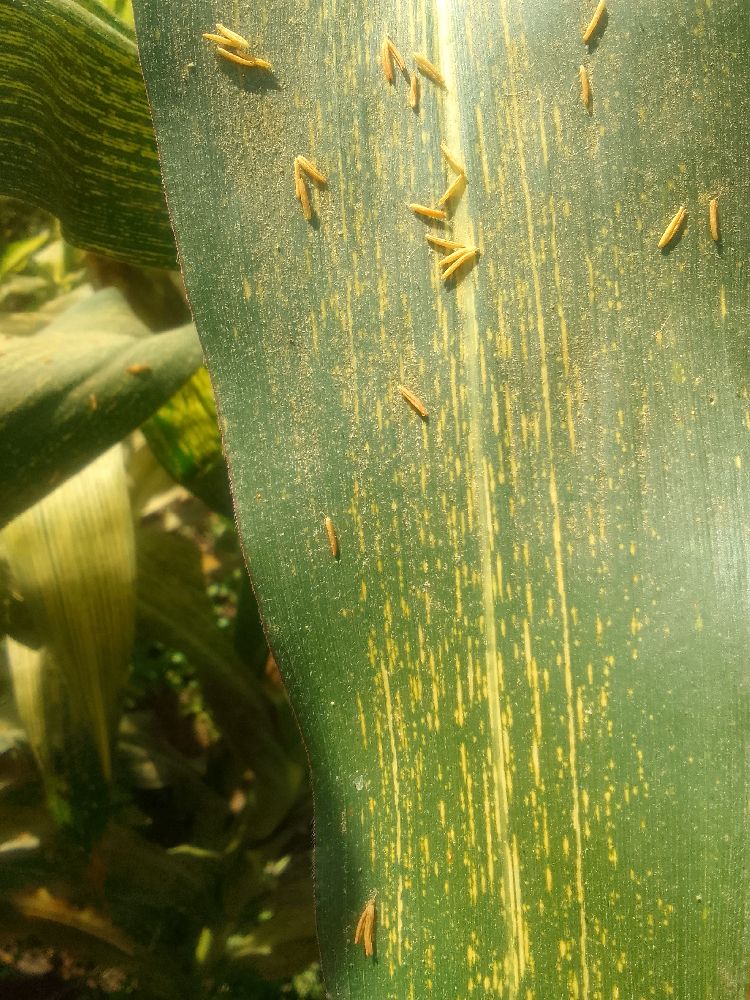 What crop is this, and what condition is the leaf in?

maize, maize streak virus
